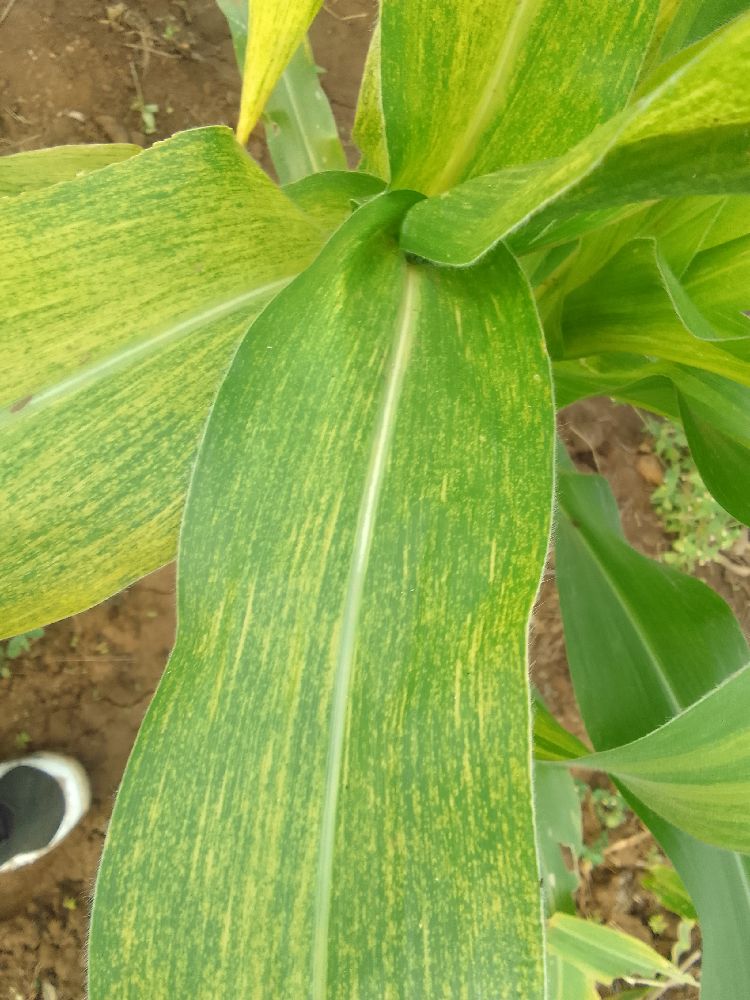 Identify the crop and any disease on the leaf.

maize, maize lethal necrosis
